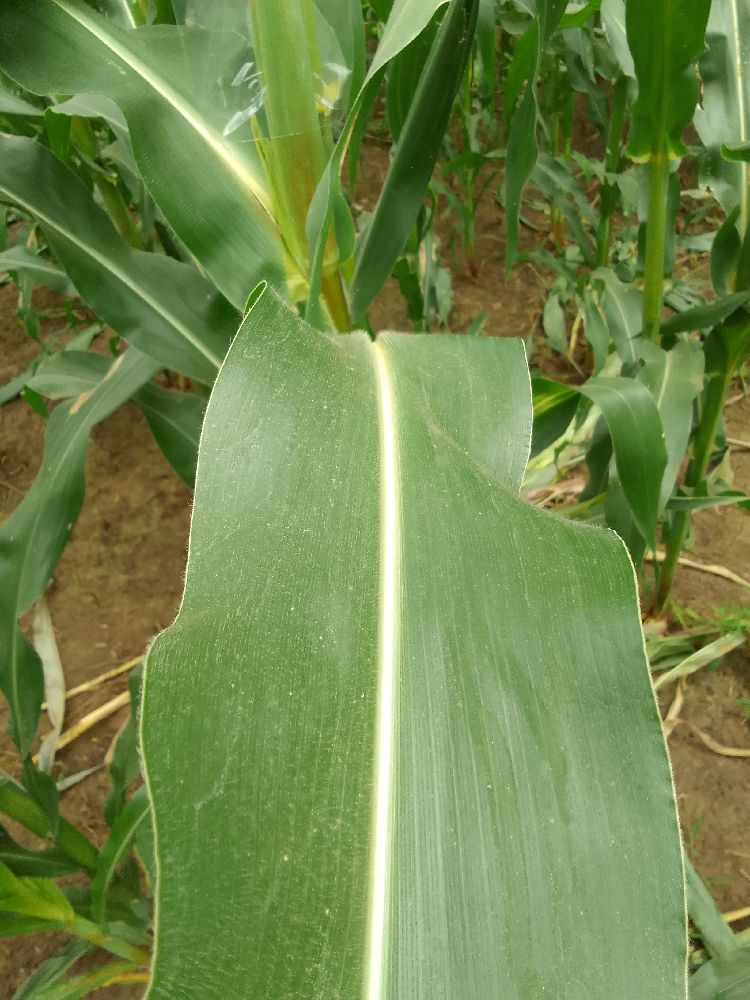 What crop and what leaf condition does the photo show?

maize, healthy
